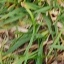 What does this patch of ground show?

grass
